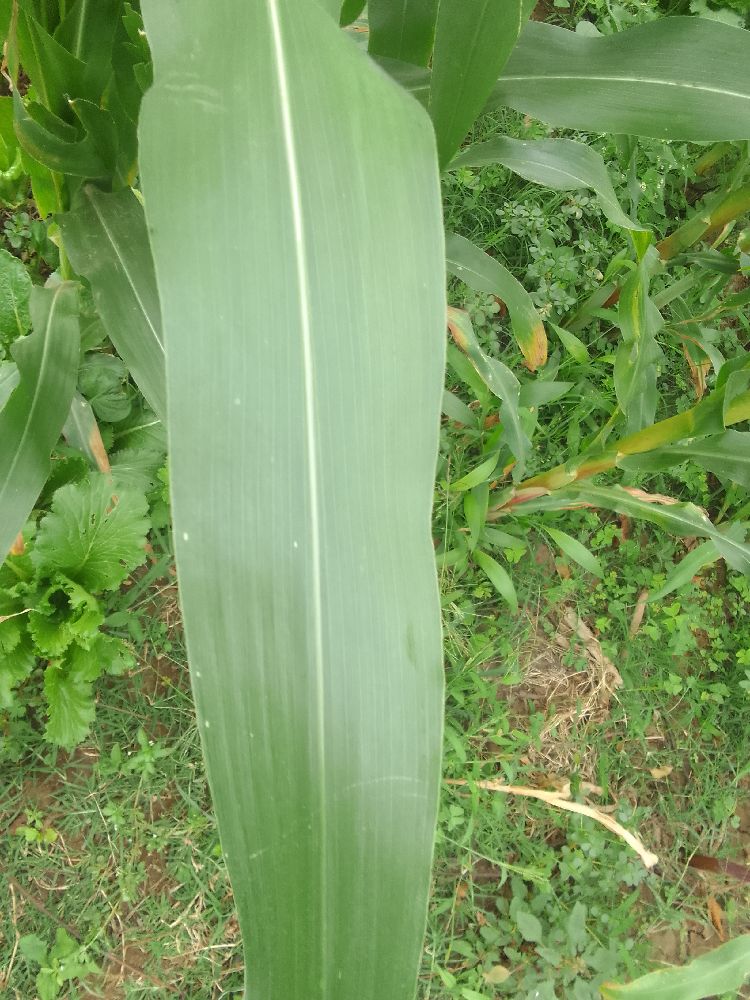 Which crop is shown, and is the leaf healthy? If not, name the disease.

maize, healthy
